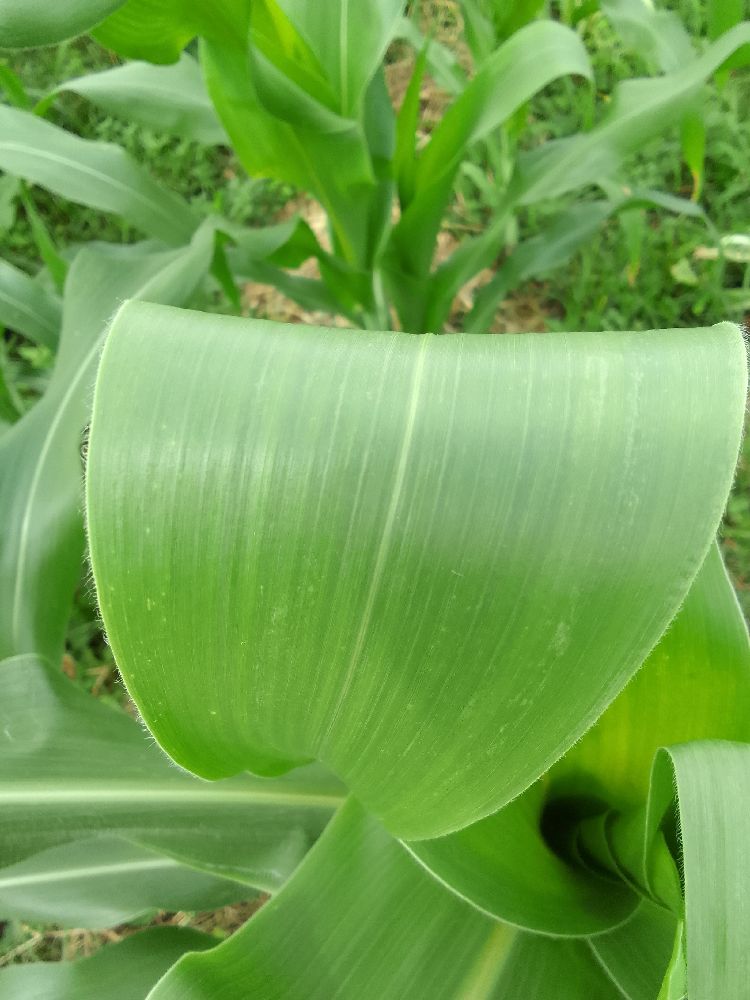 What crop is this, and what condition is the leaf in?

maize, healthy
